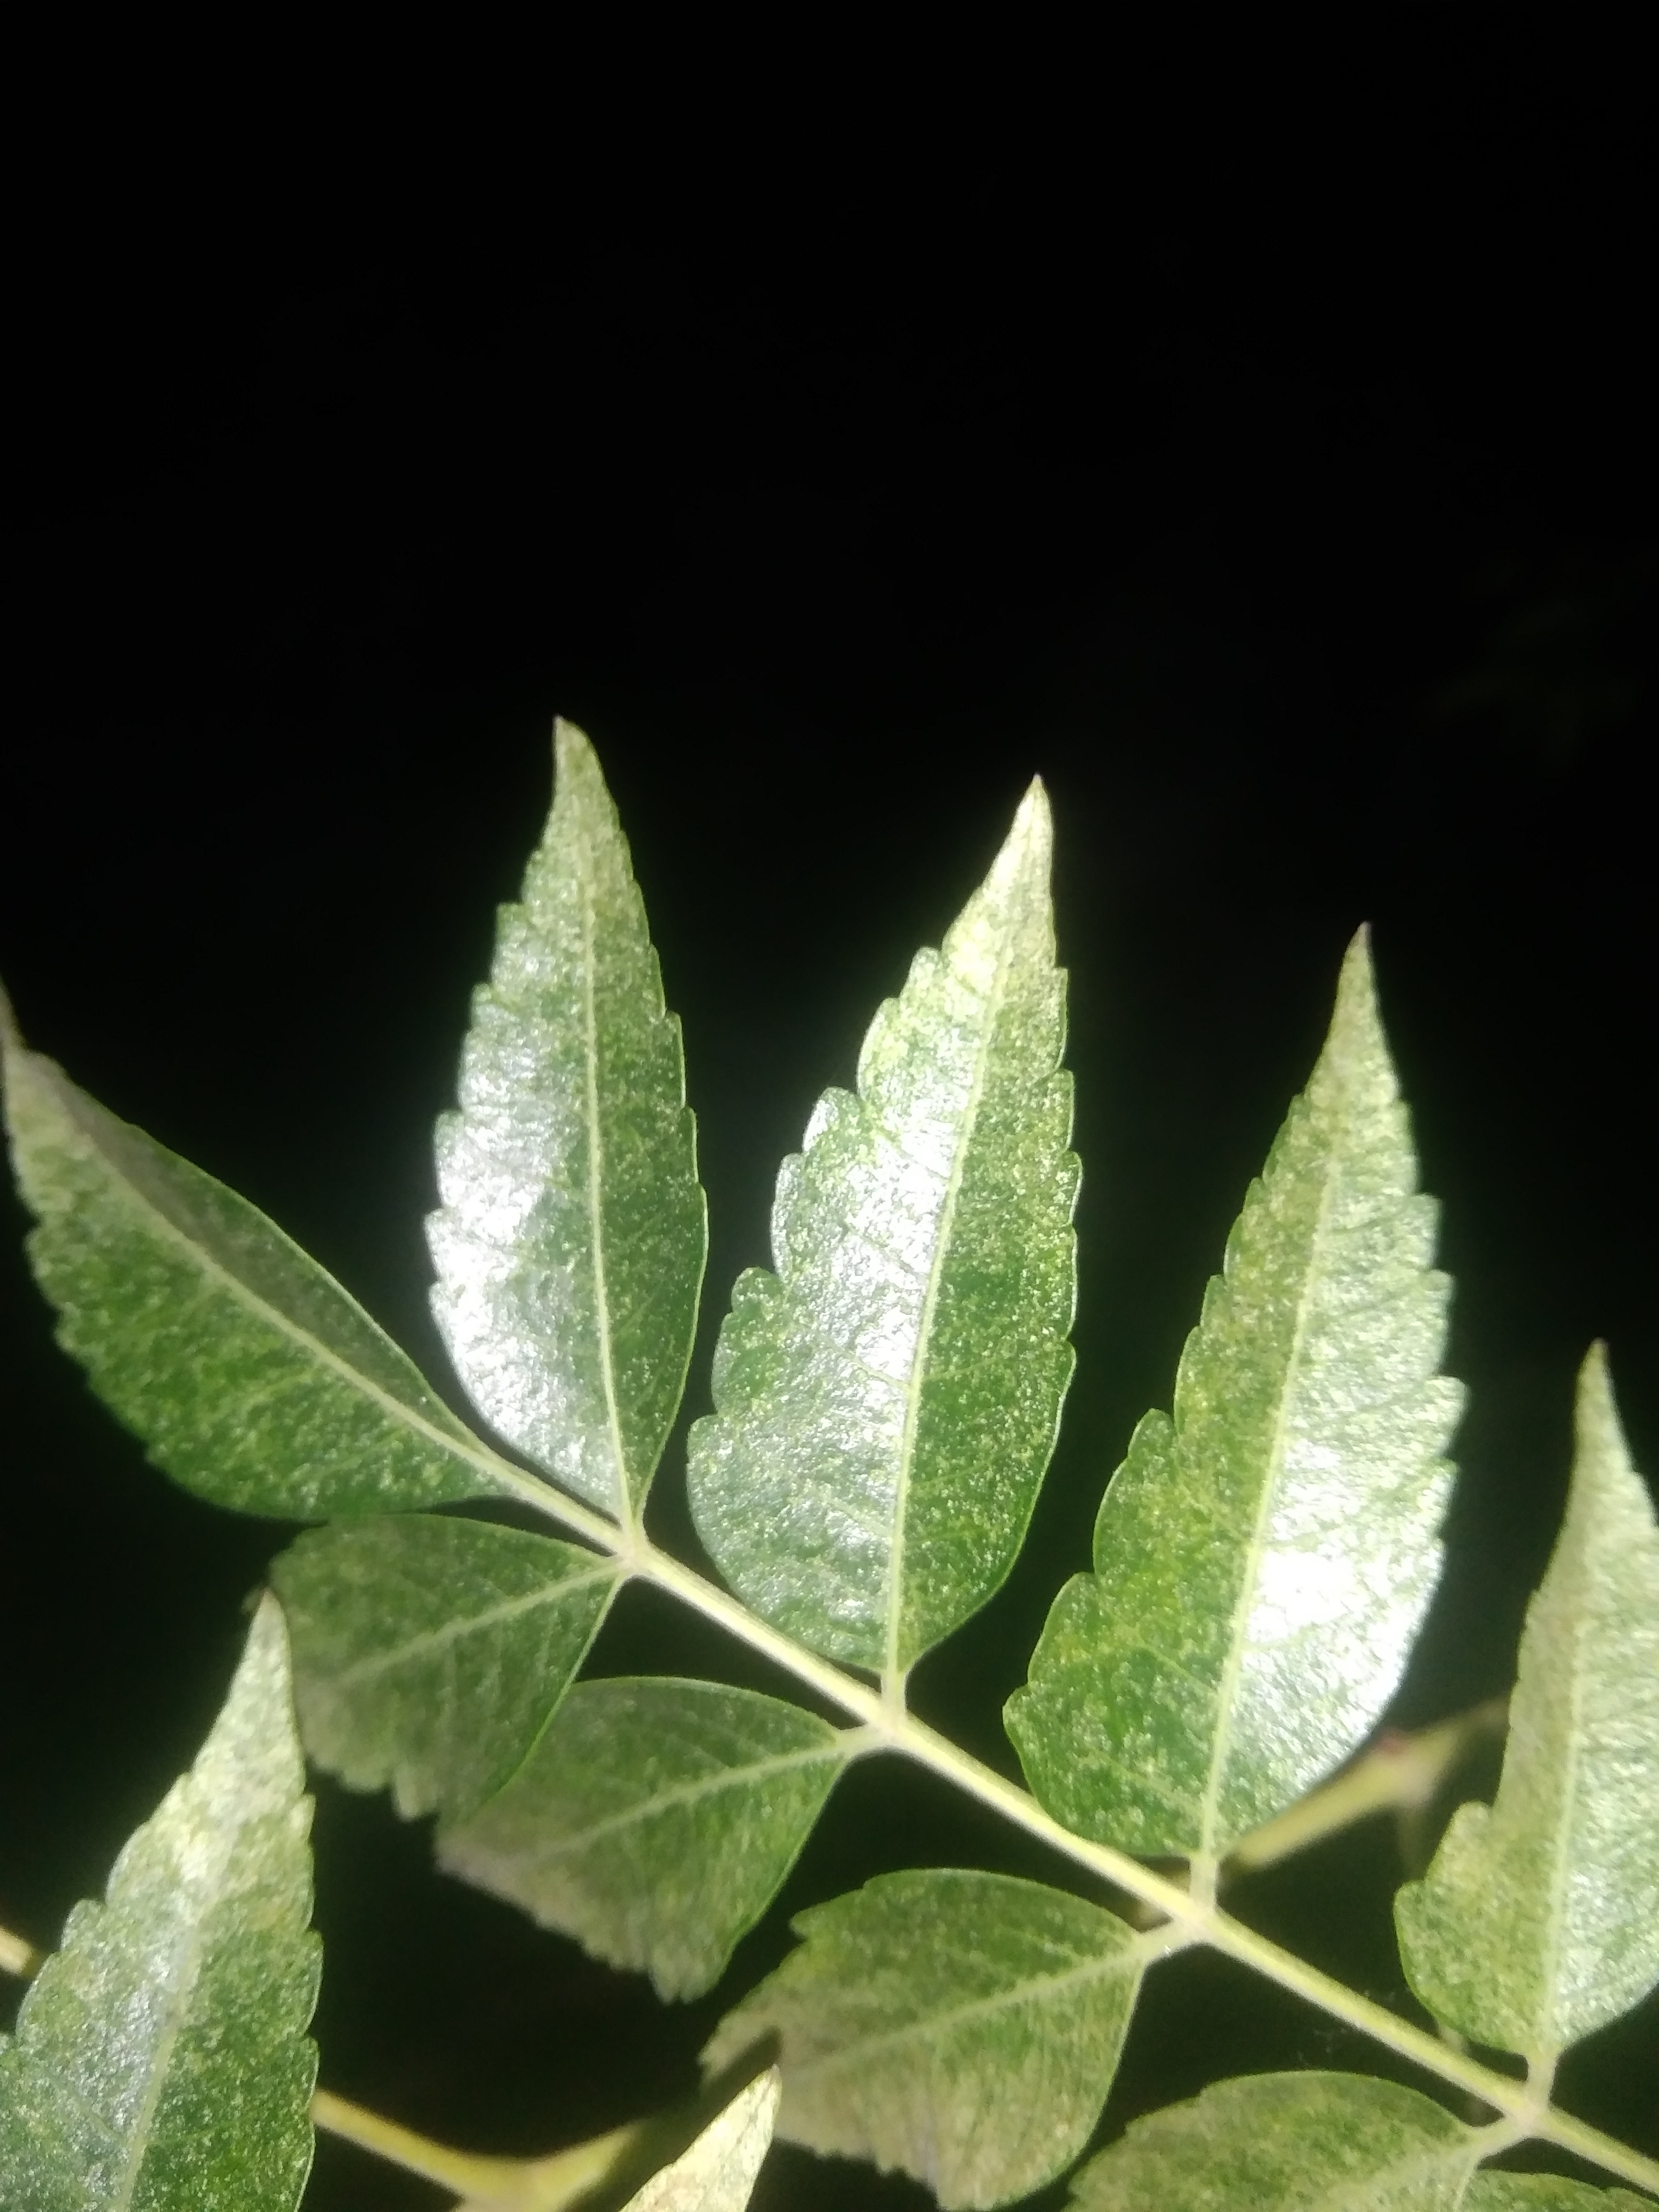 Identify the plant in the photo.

neem
